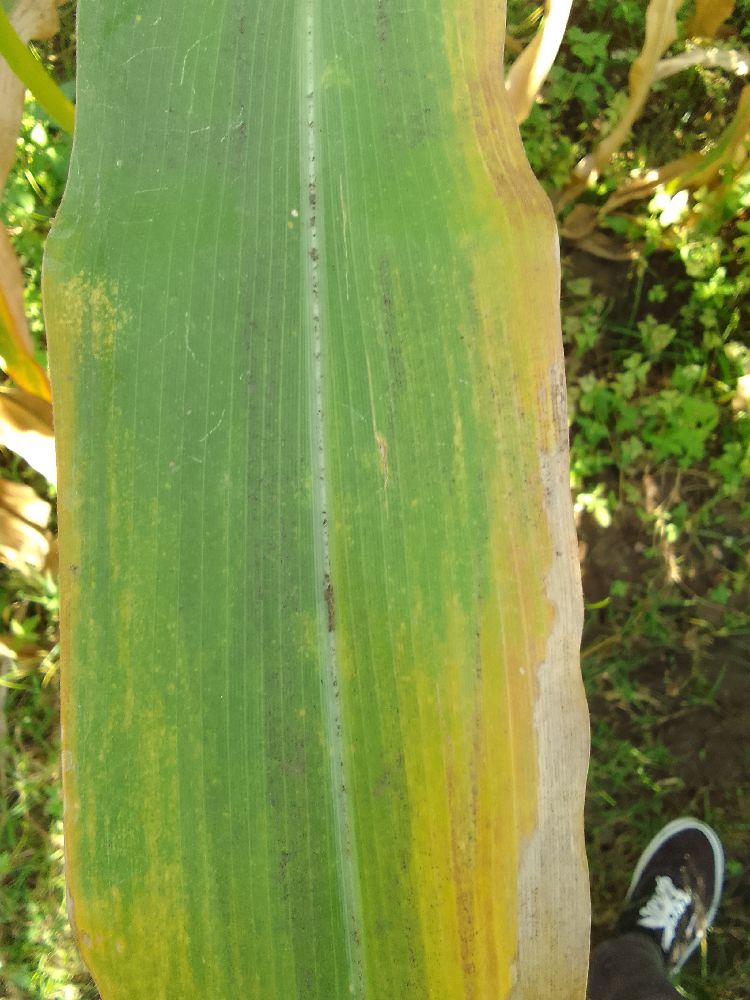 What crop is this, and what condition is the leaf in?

maize, maize lethal necrosis
